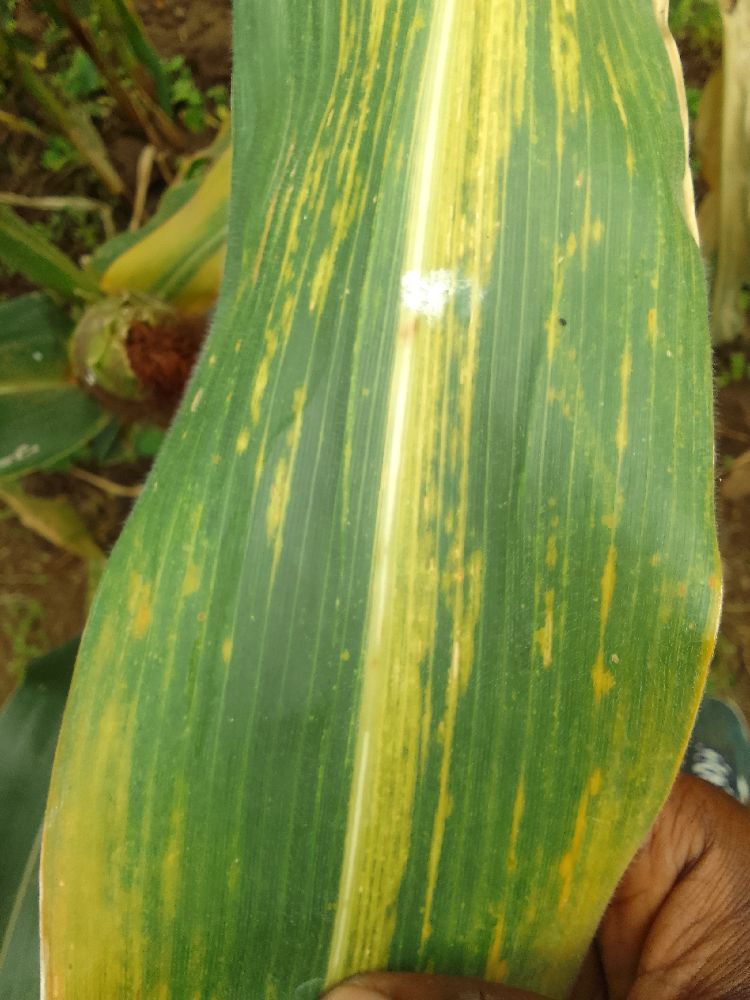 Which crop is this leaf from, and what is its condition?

maize, maize lethal necrosis
